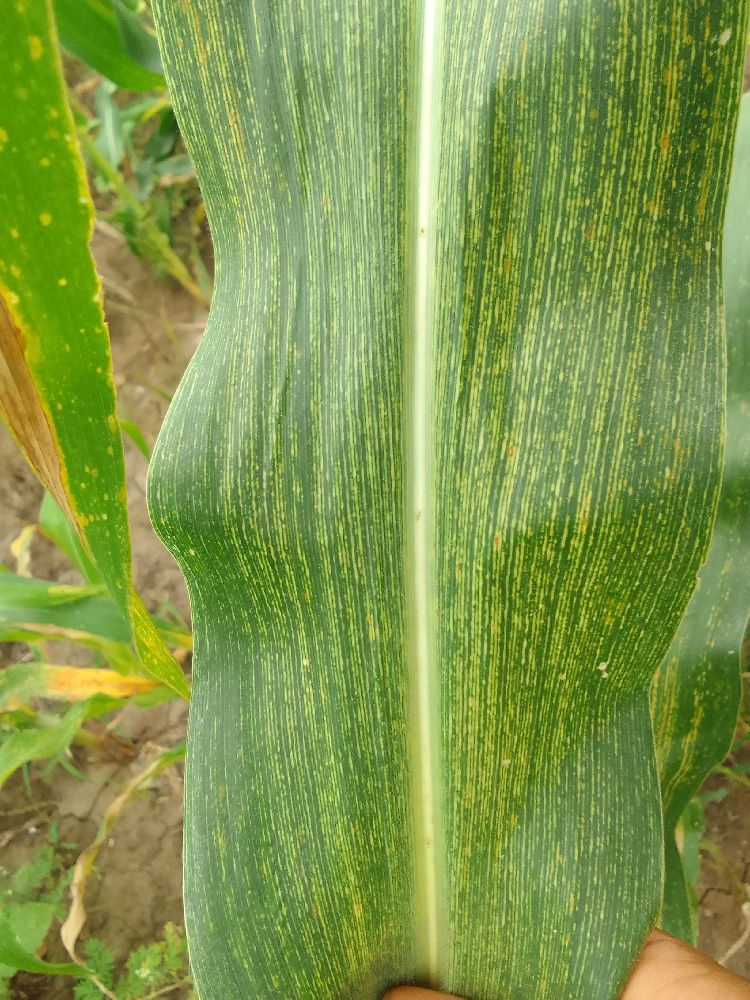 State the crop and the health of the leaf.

maize, maize streak virus
